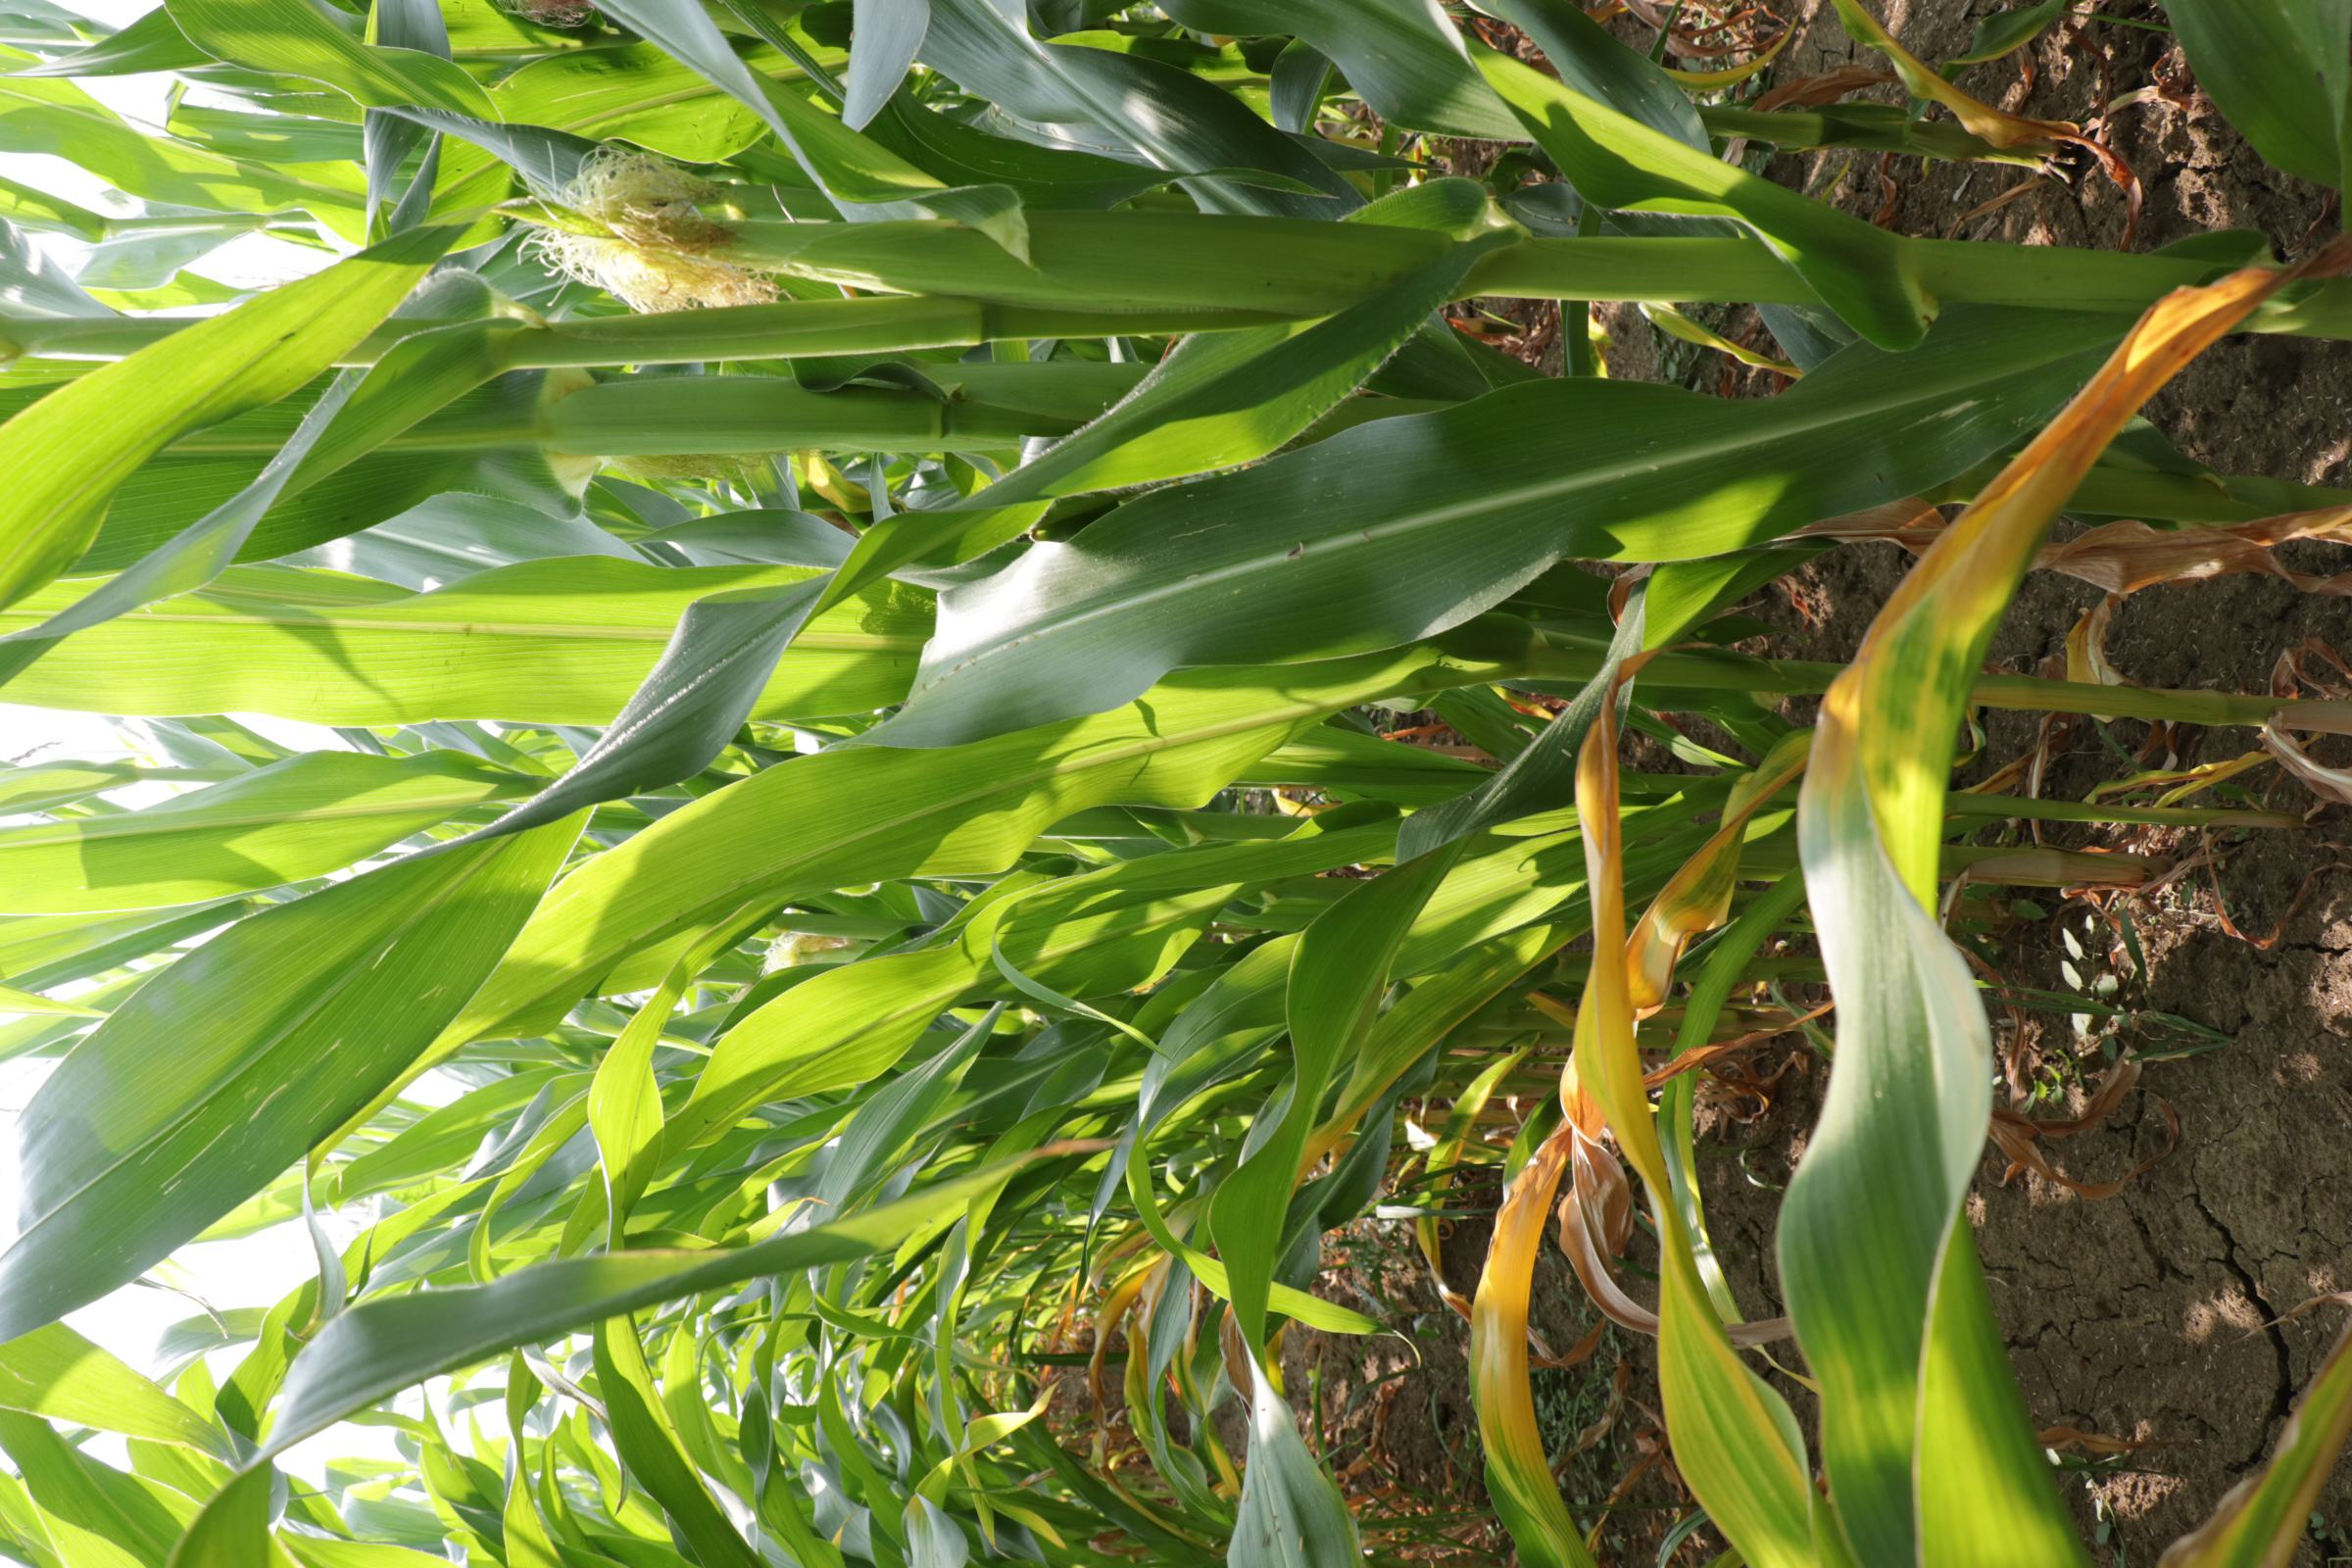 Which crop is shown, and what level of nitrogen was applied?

maize, reduced nitrogen fertilisation
